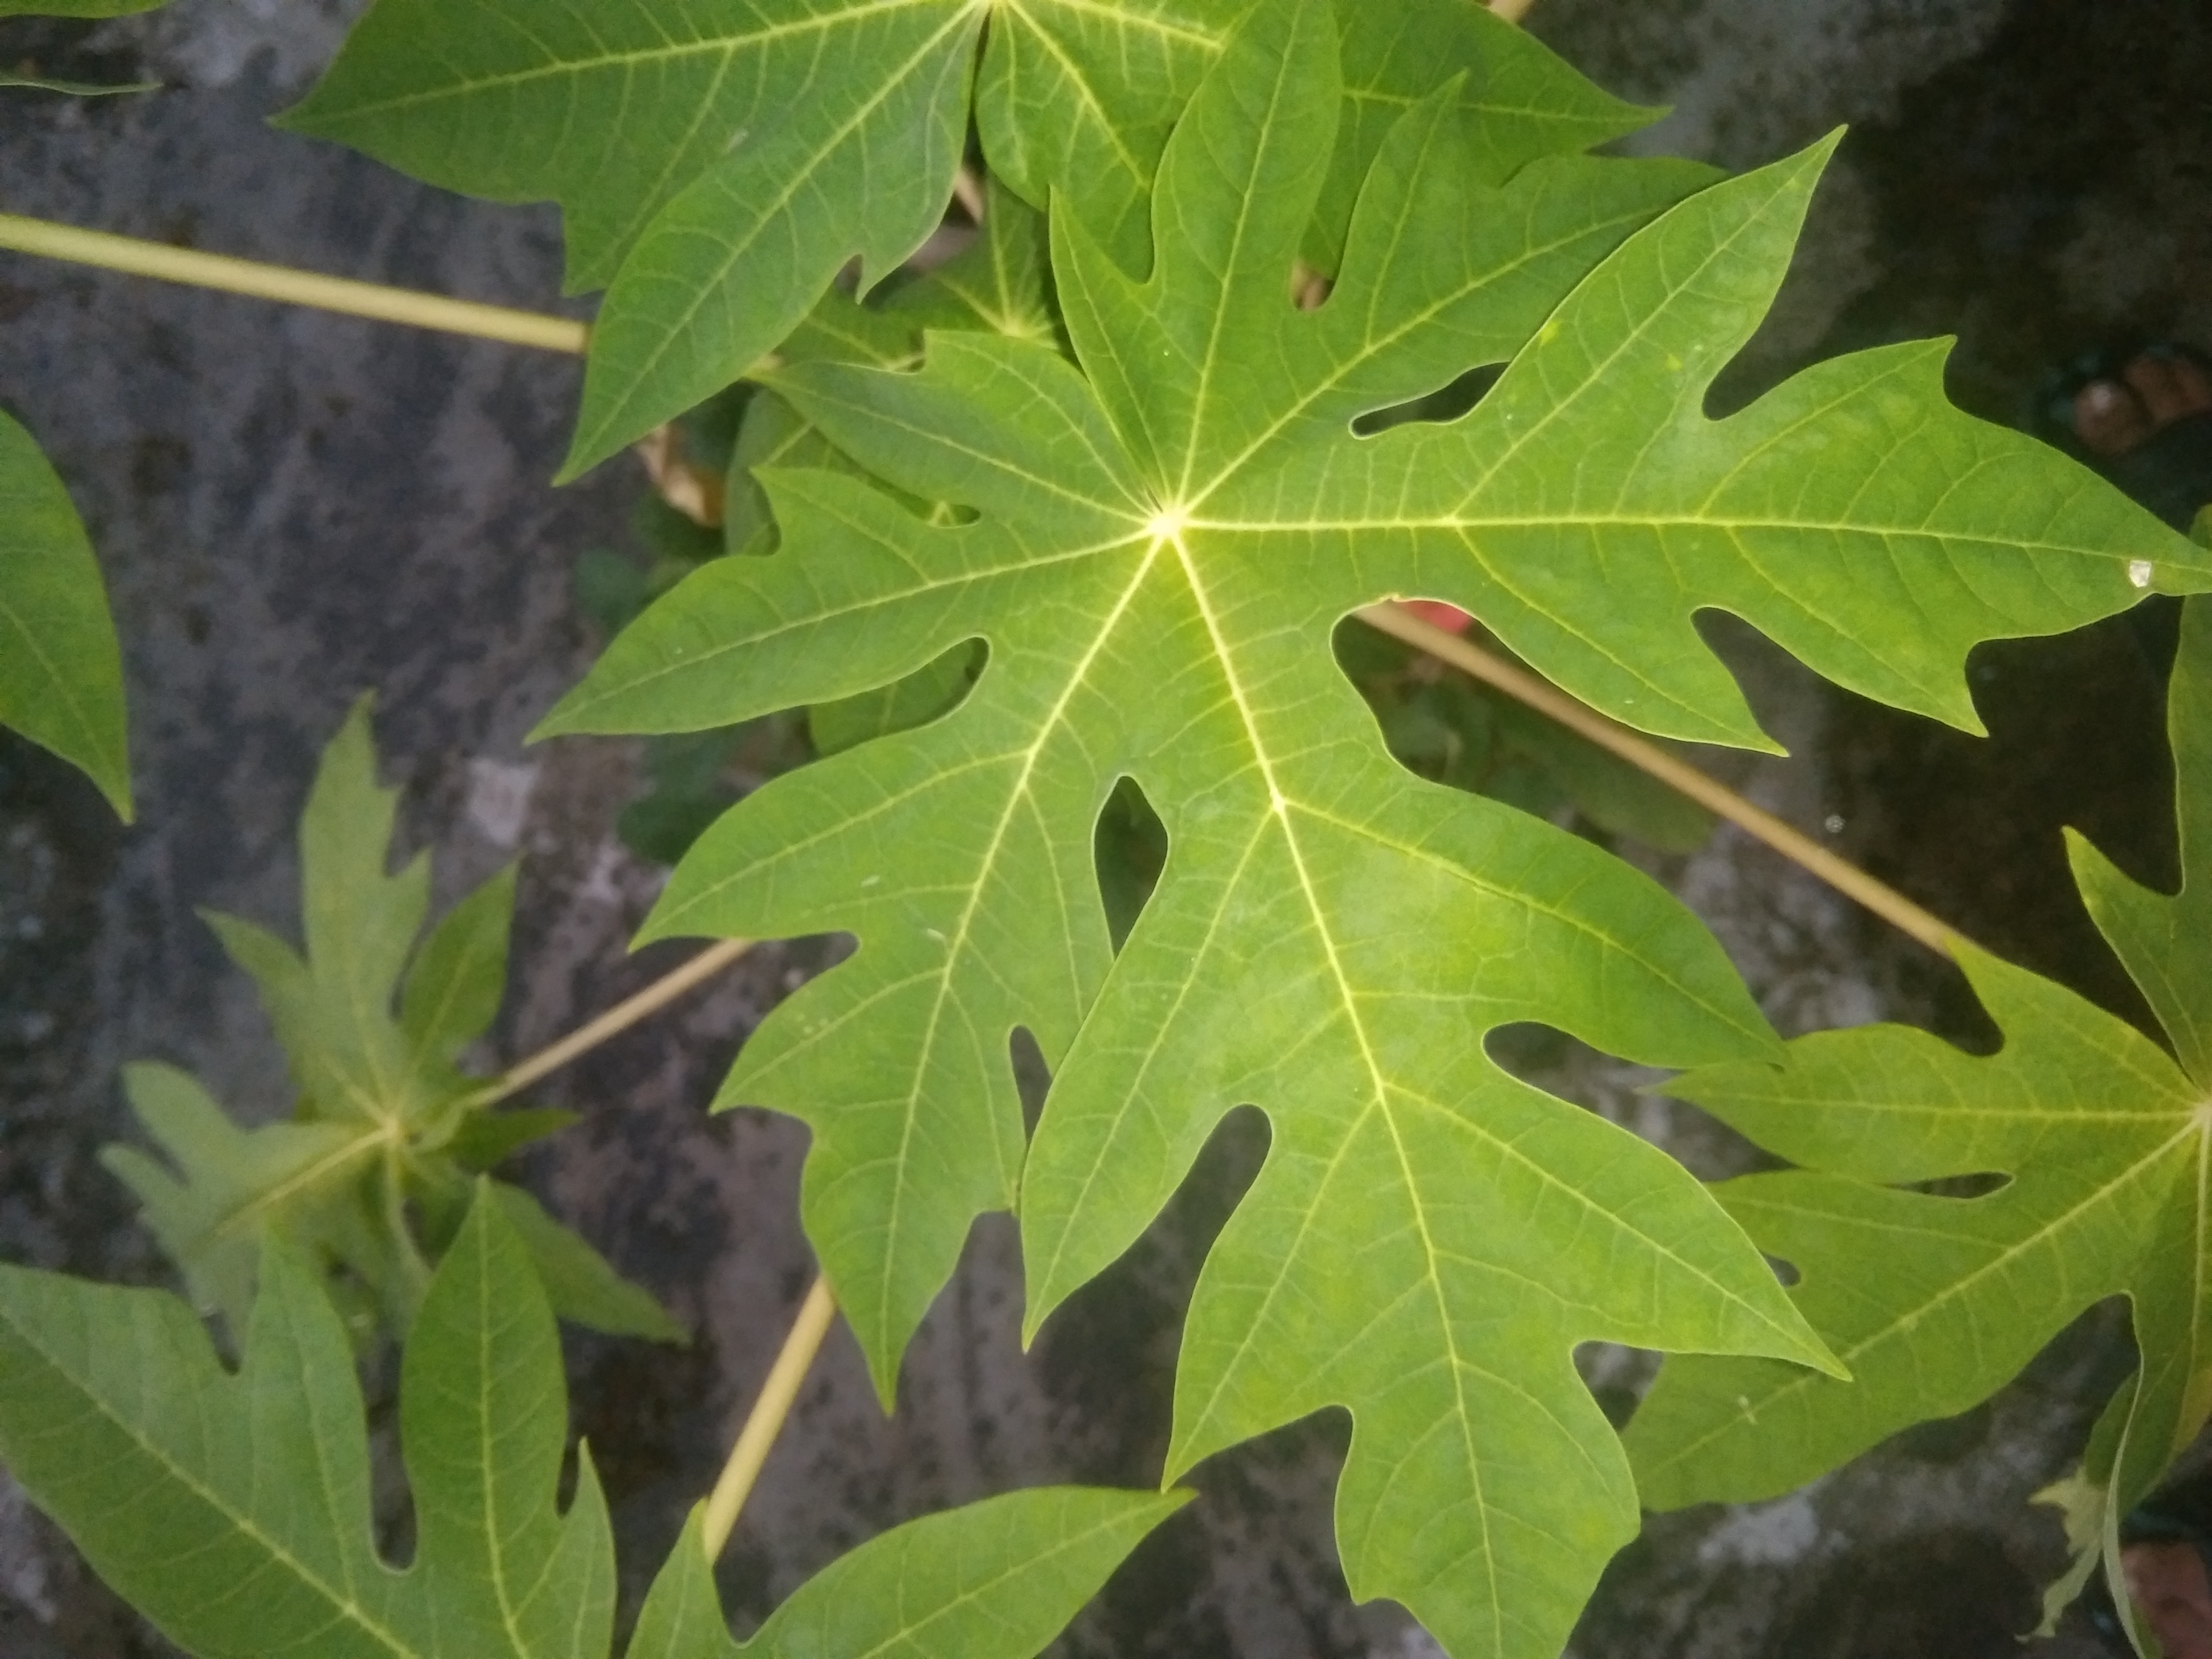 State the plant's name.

papaya
